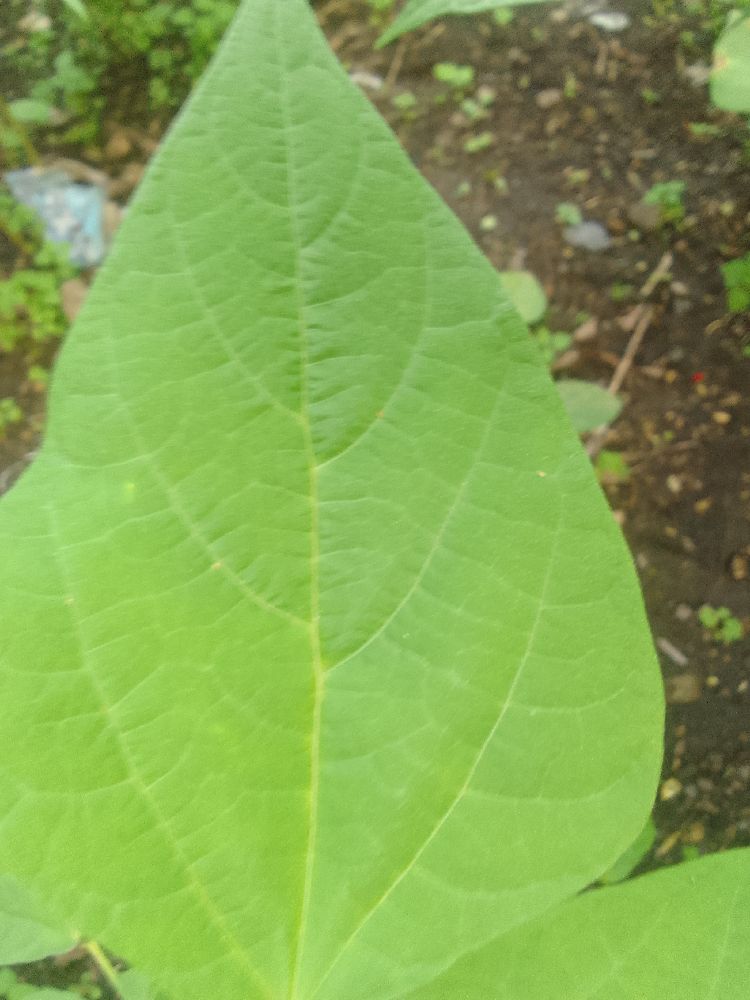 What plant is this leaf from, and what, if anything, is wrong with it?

common bean, healthy
